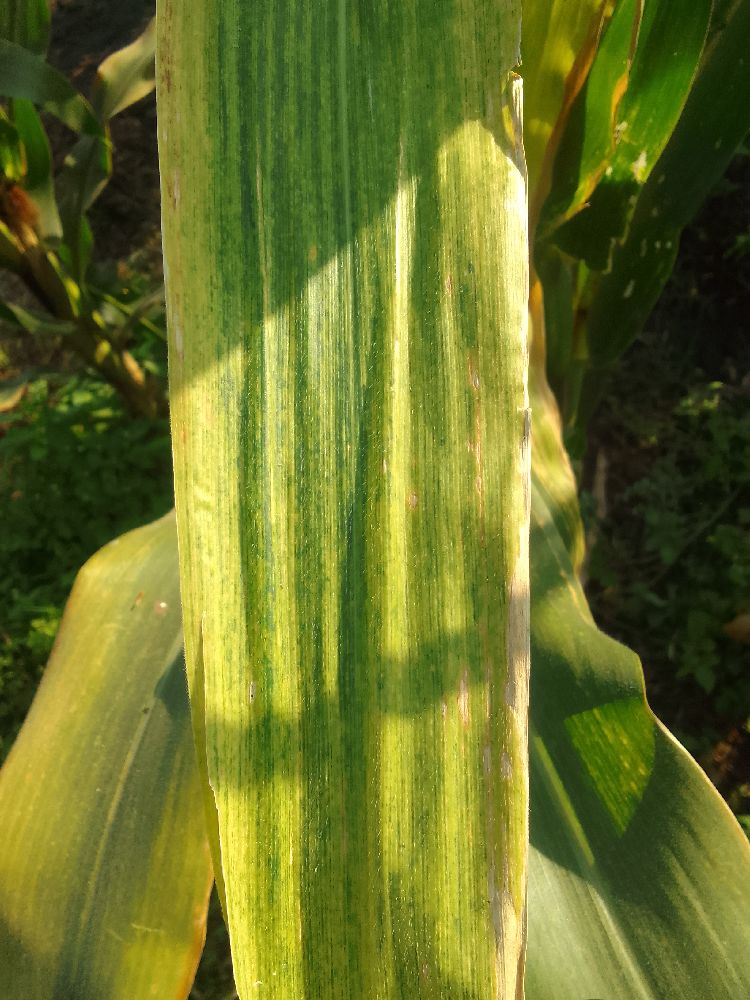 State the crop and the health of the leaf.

maize, maize lethal necrosis
